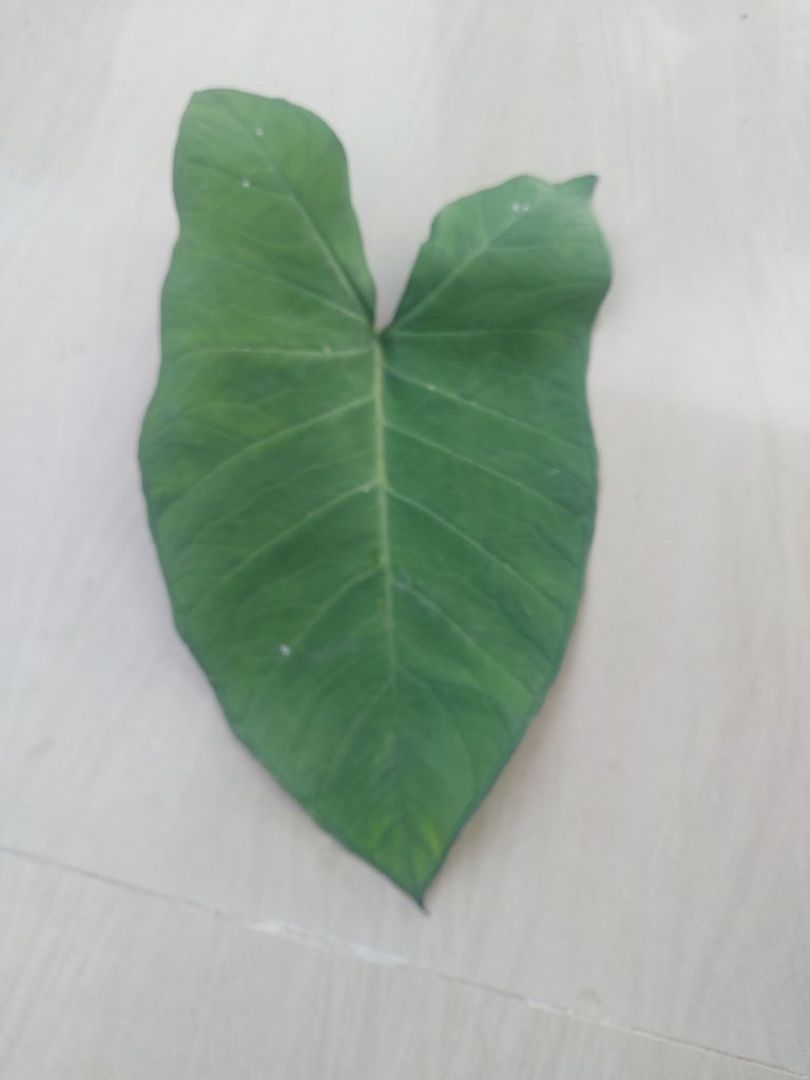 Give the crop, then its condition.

taro, healthy
